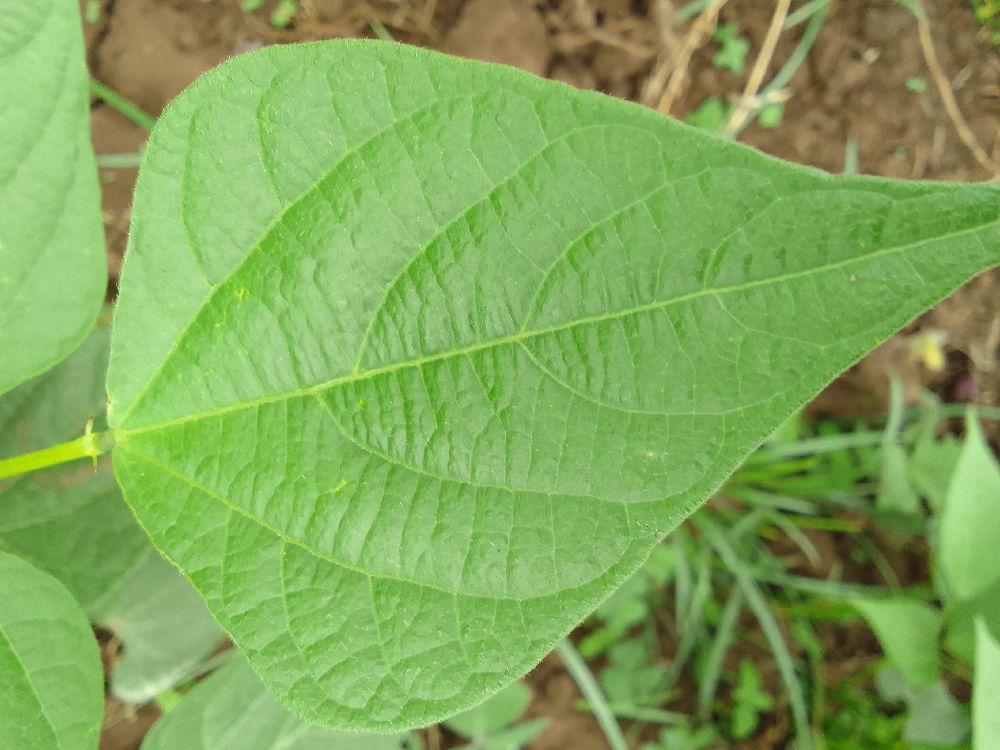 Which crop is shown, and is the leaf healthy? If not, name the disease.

common bean, healthy
